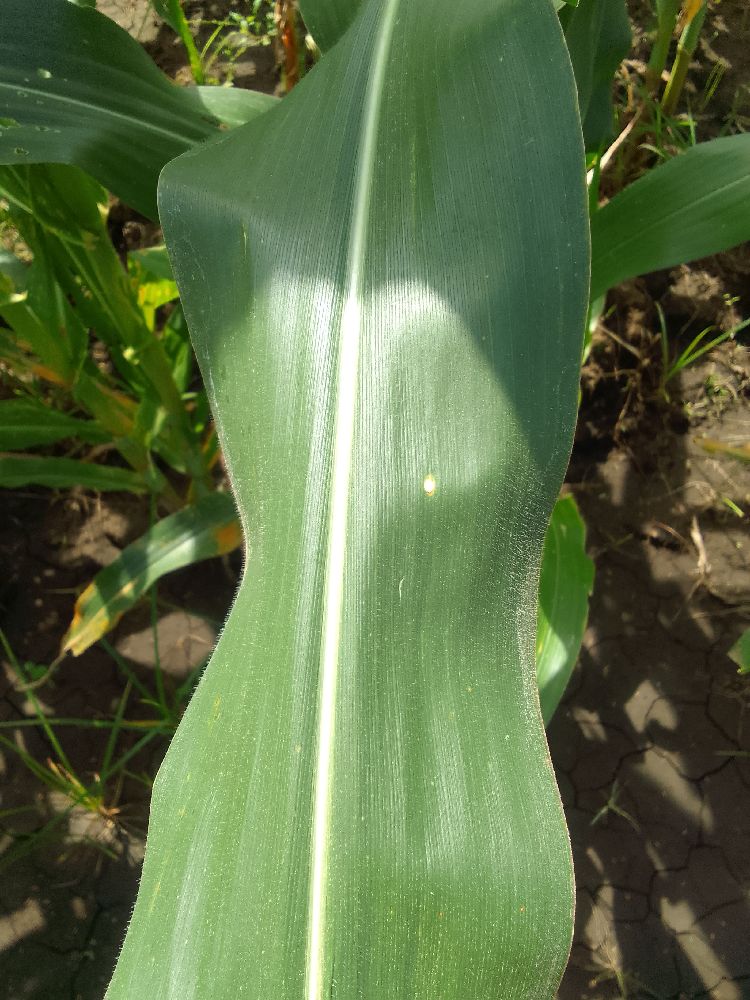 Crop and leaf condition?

maize, healthy
